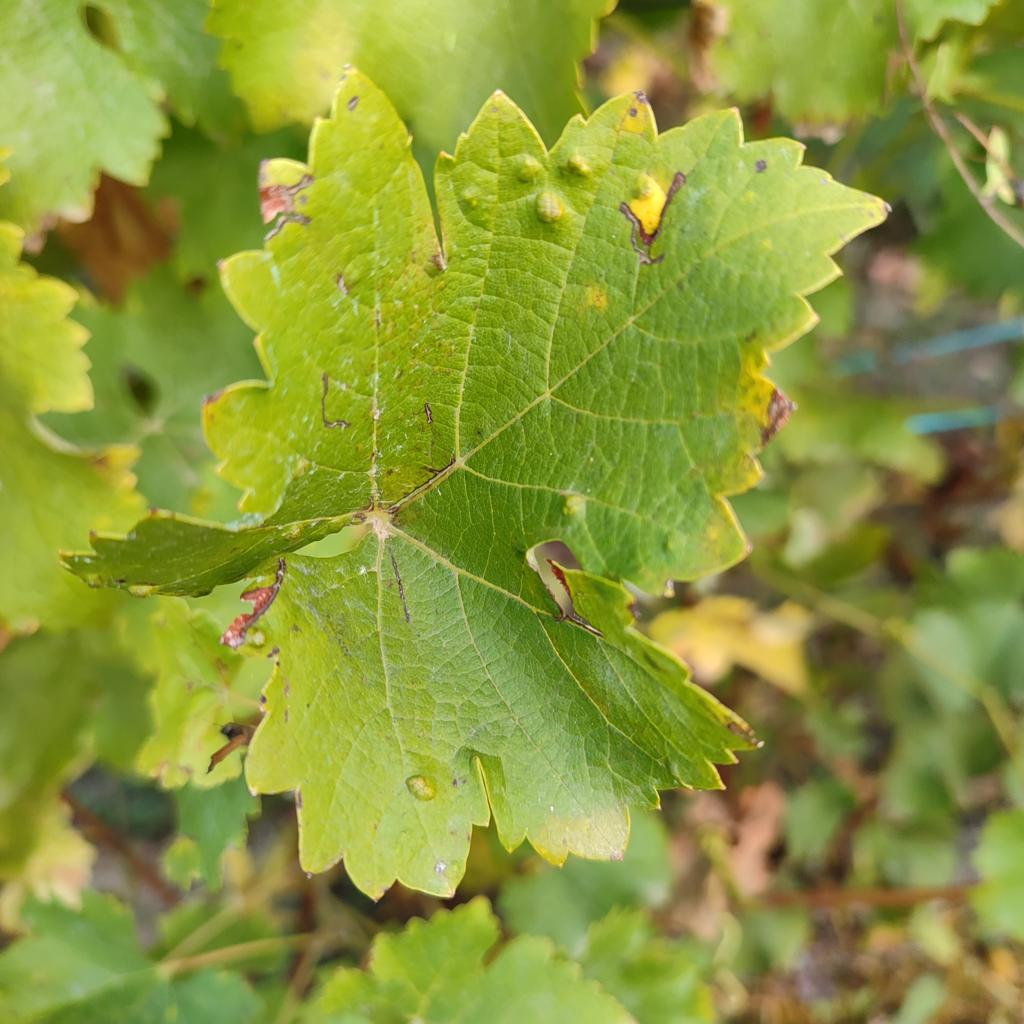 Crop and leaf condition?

grapevine, erineum mite
